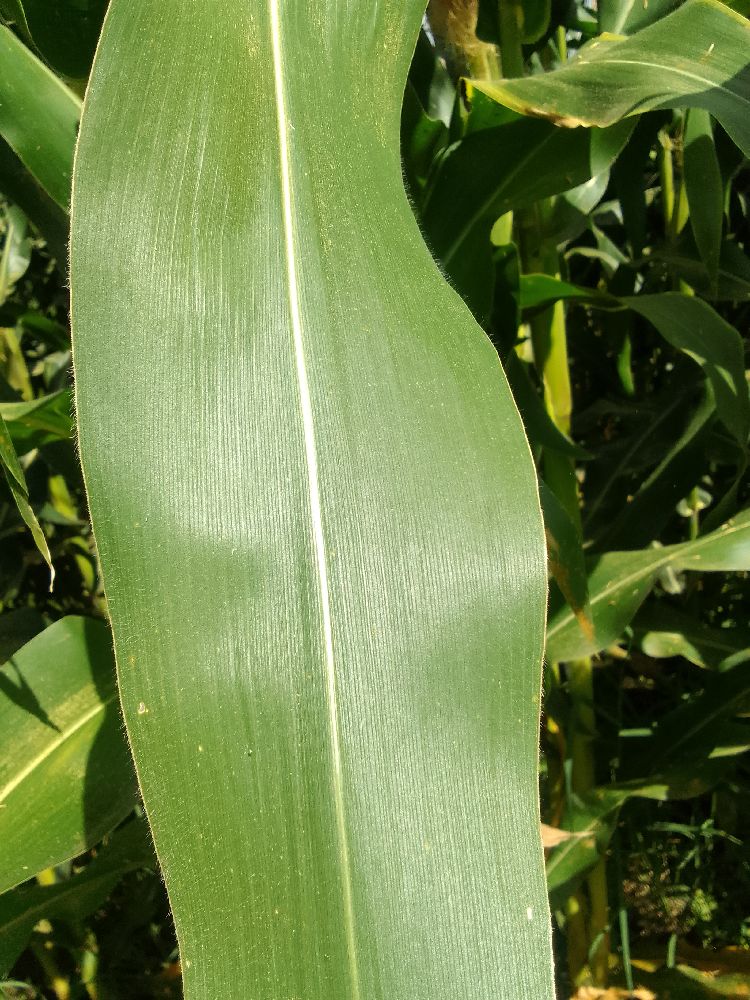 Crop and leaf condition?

maize, healthy
